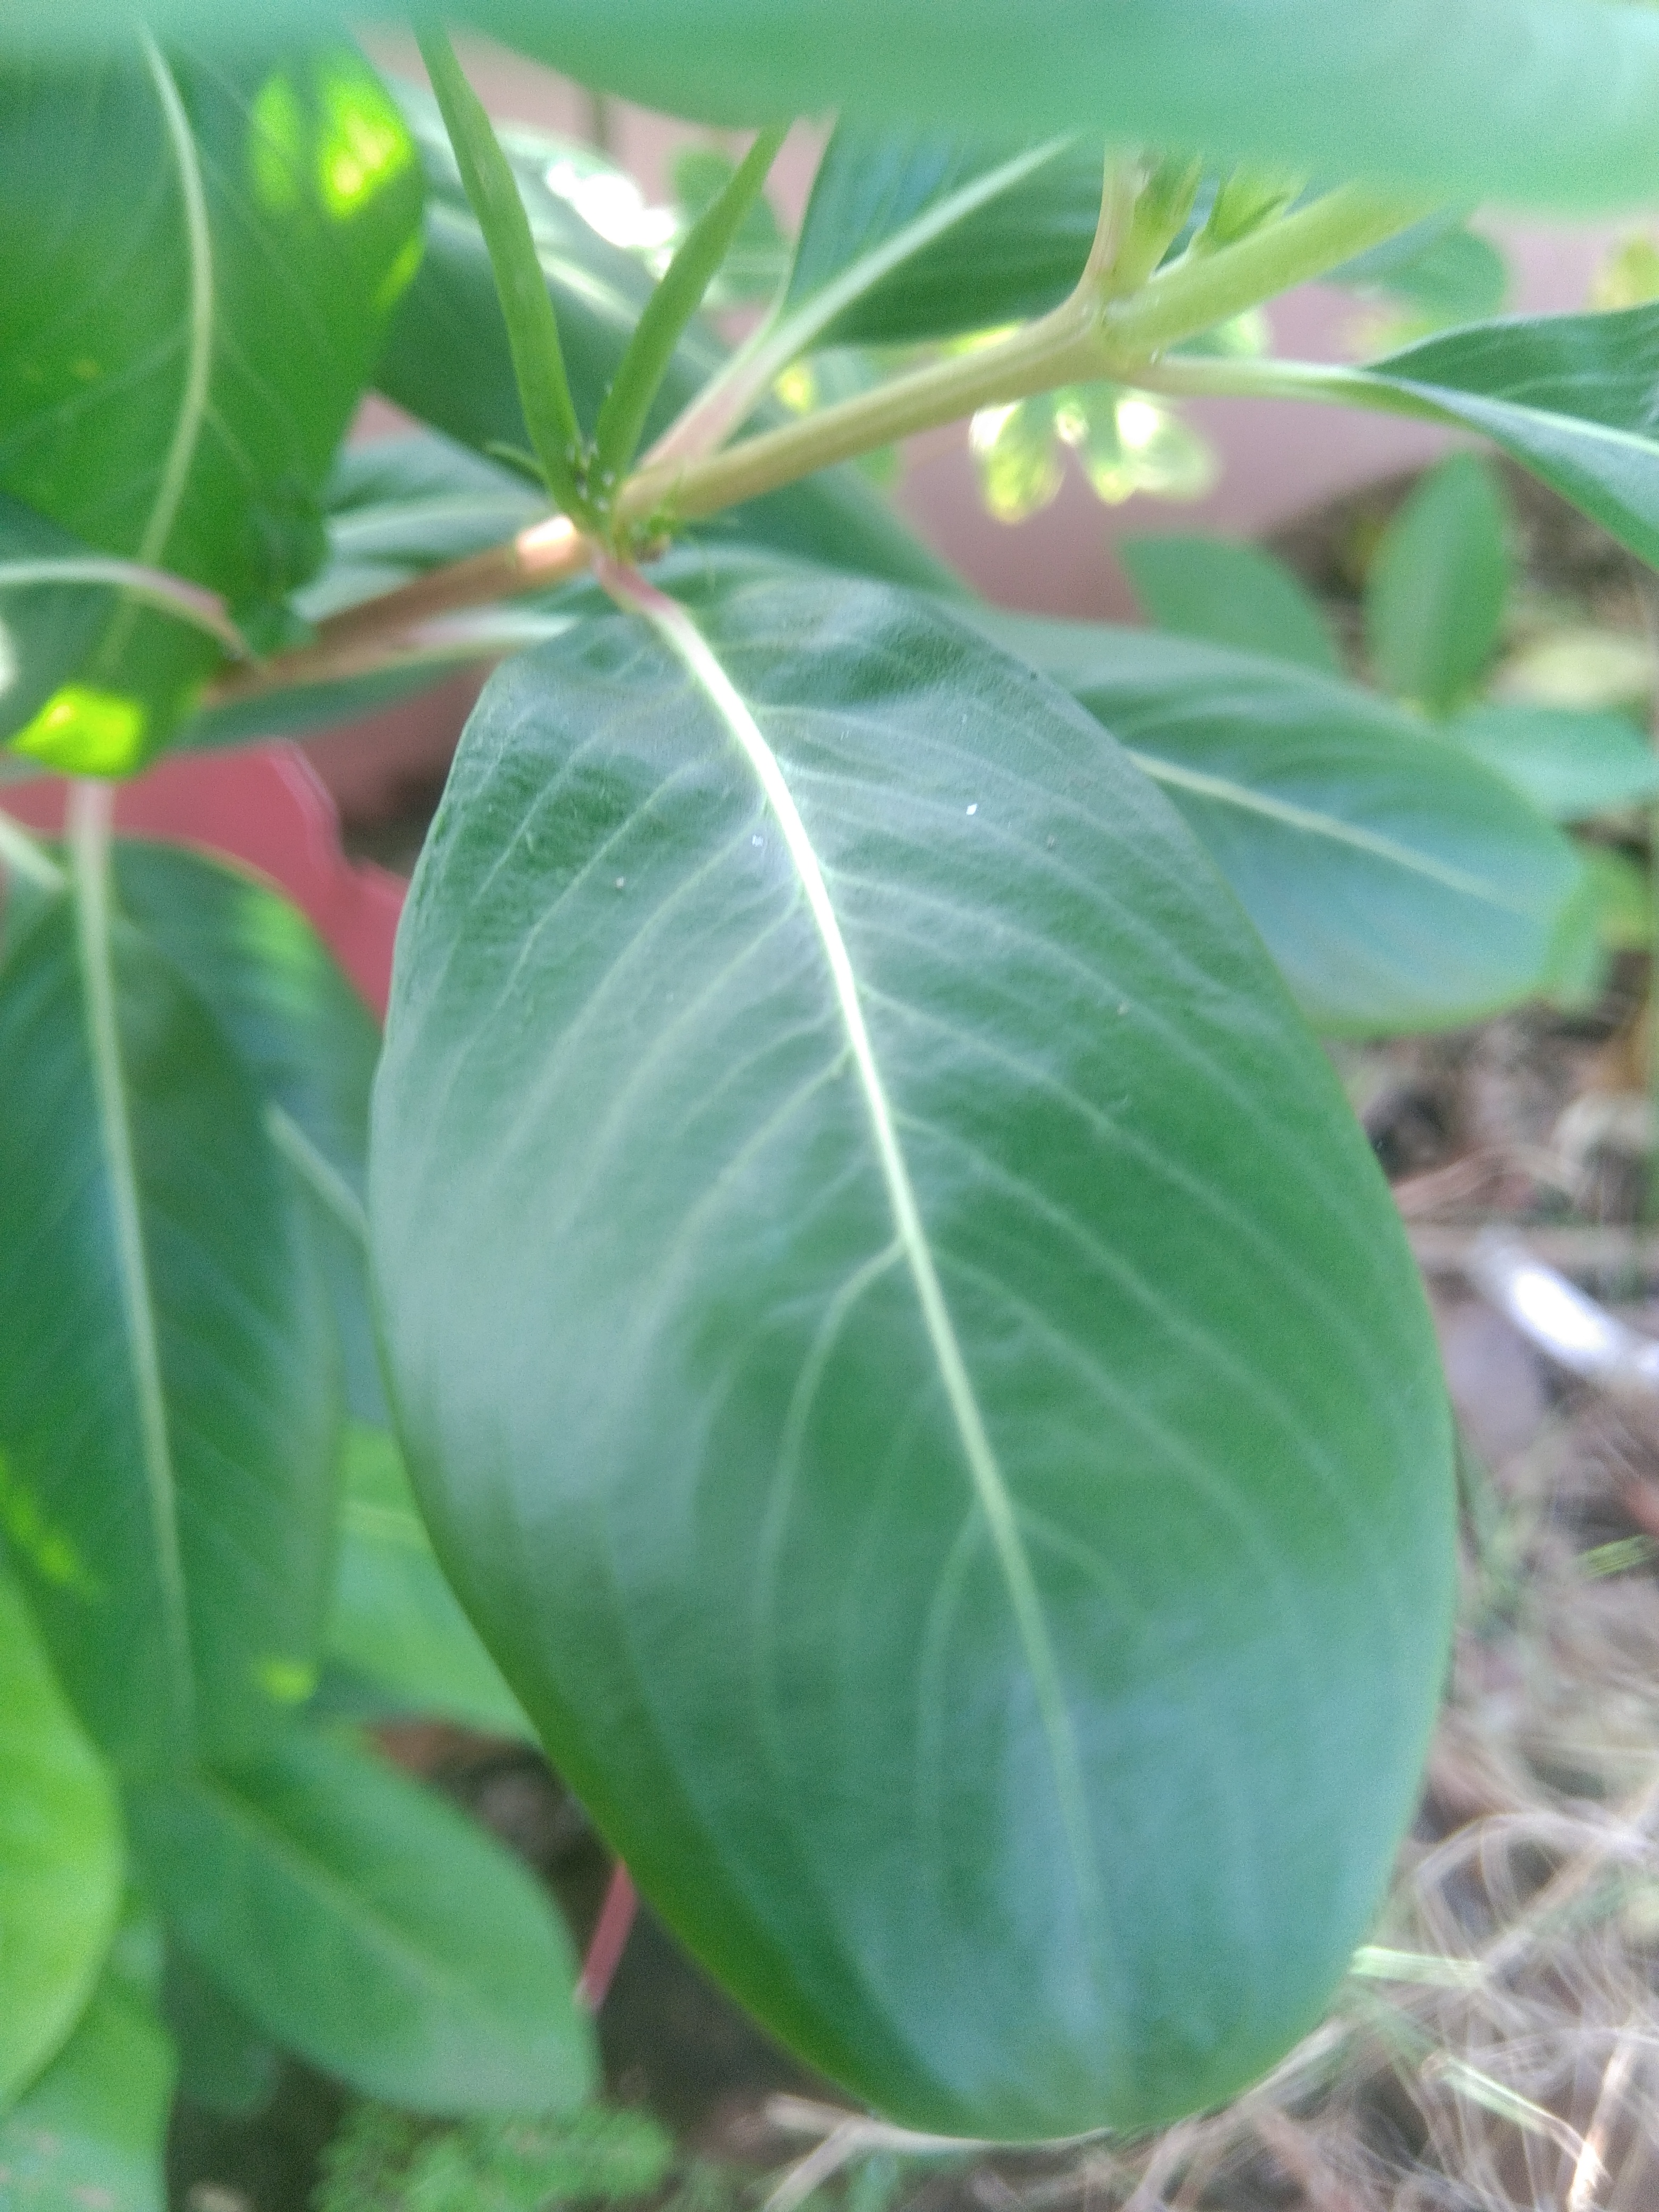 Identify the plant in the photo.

rose periwinkle
